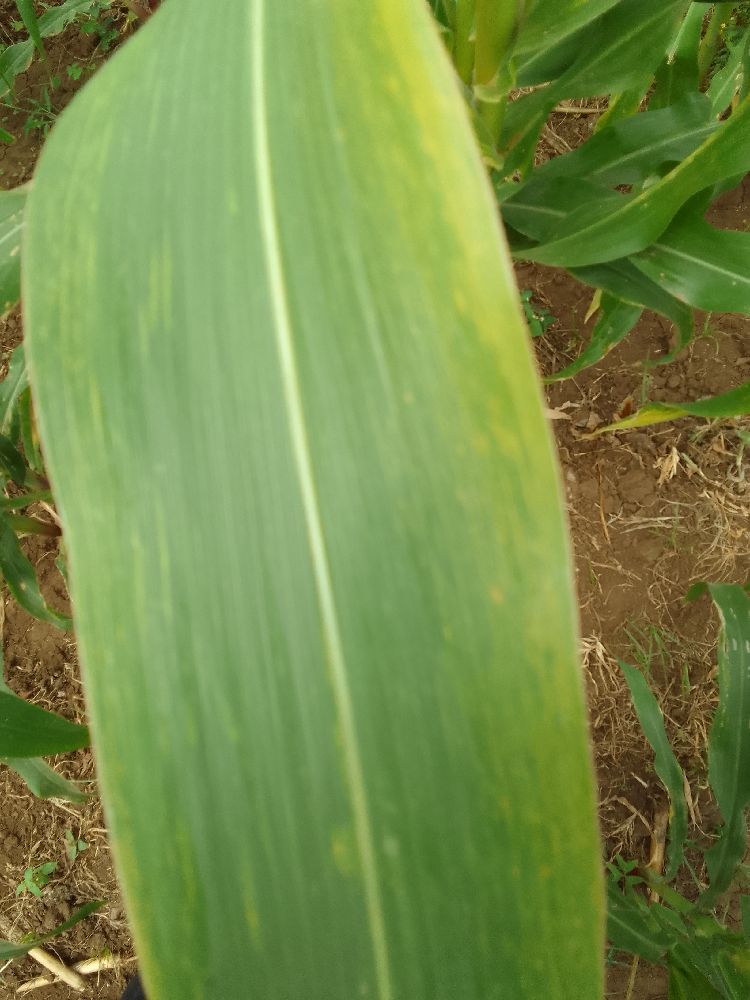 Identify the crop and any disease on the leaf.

maize, maize lethal necrosis
